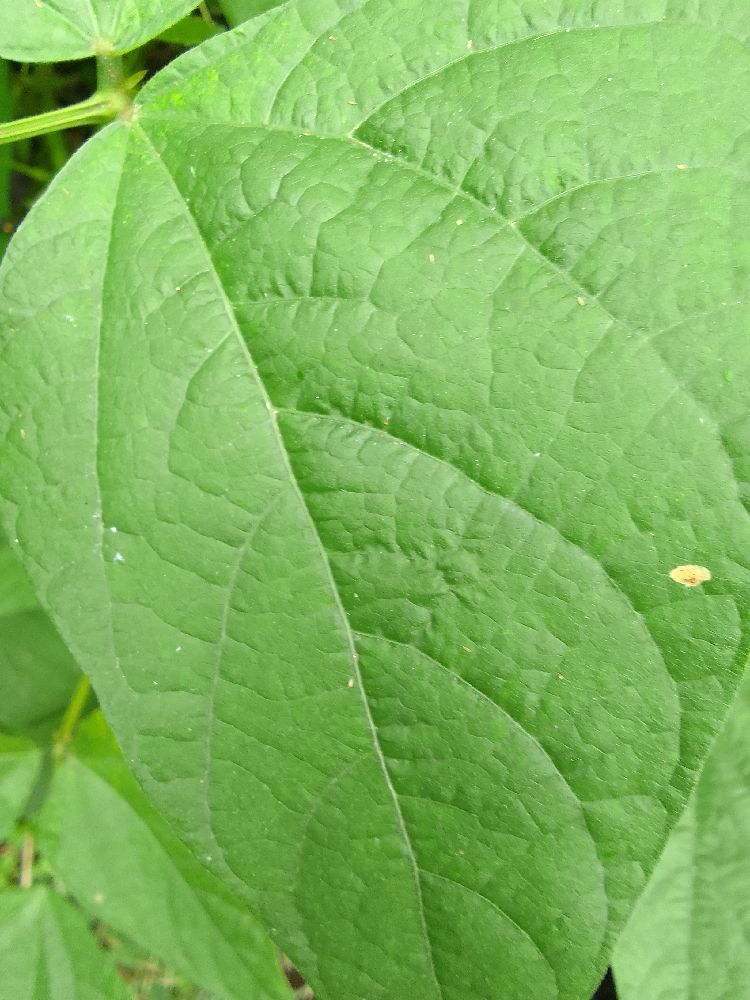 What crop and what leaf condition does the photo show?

common bean, healthy
